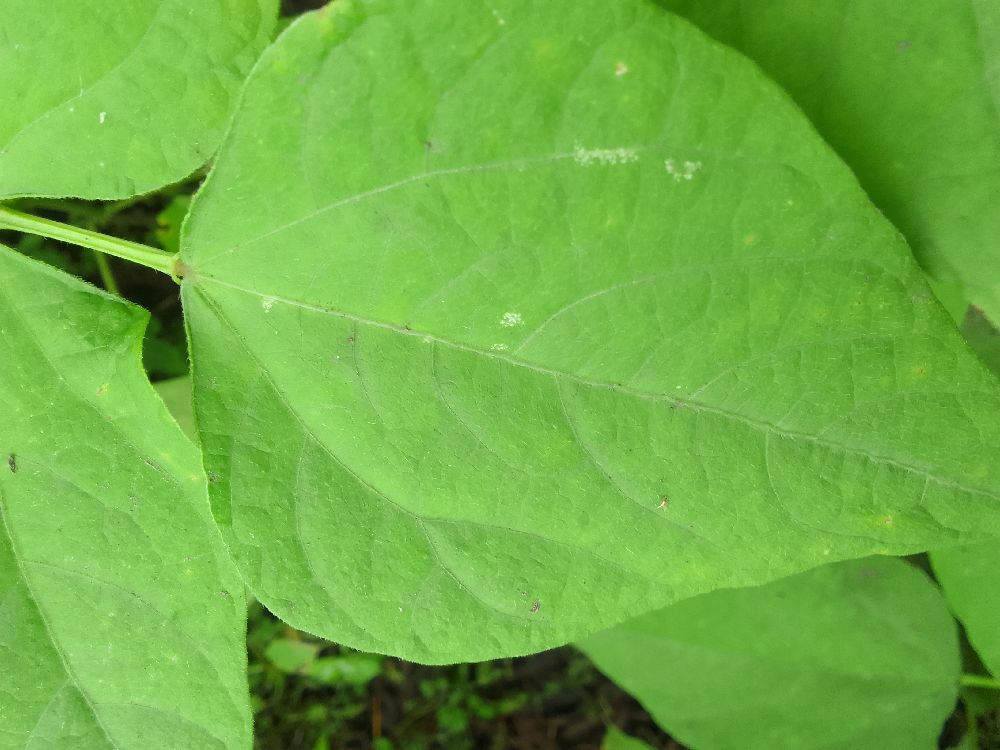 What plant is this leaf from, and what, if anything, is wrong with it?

common bean, healthy
